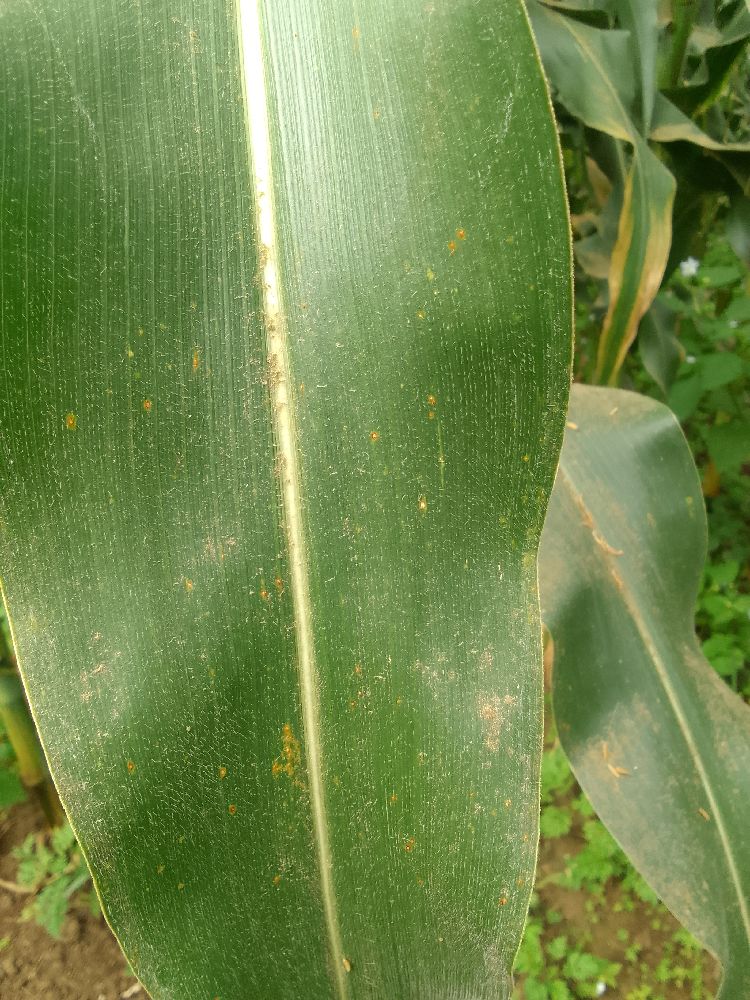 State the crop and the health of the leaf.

maize, healthy
